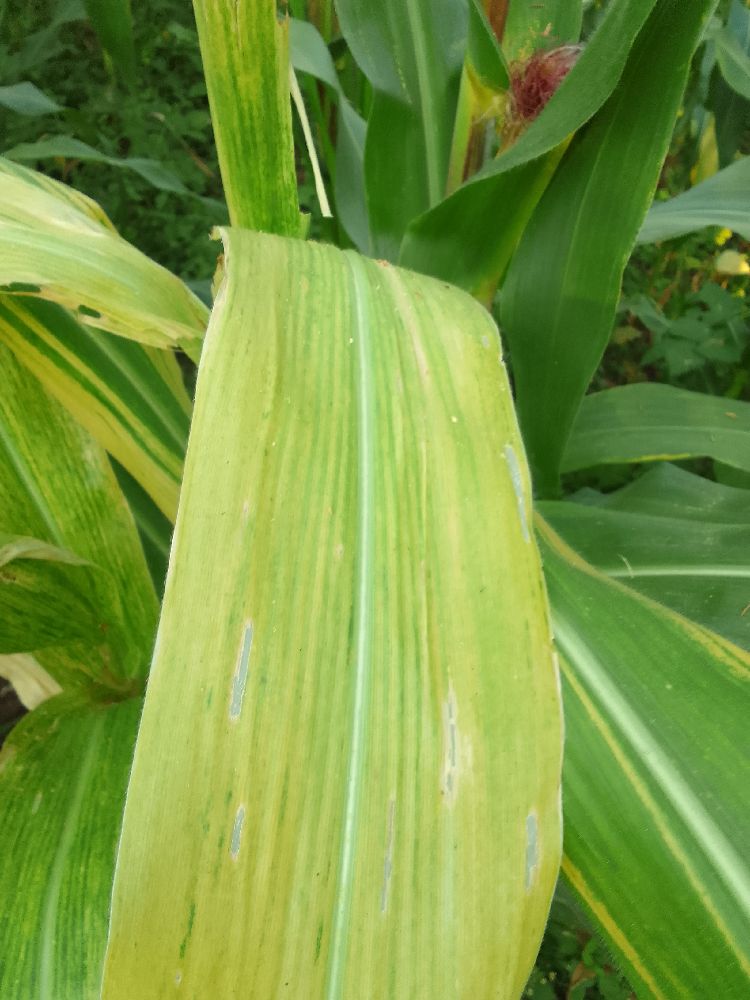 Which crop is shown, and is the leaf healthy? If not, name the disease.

maize, maize lethal necrosis
